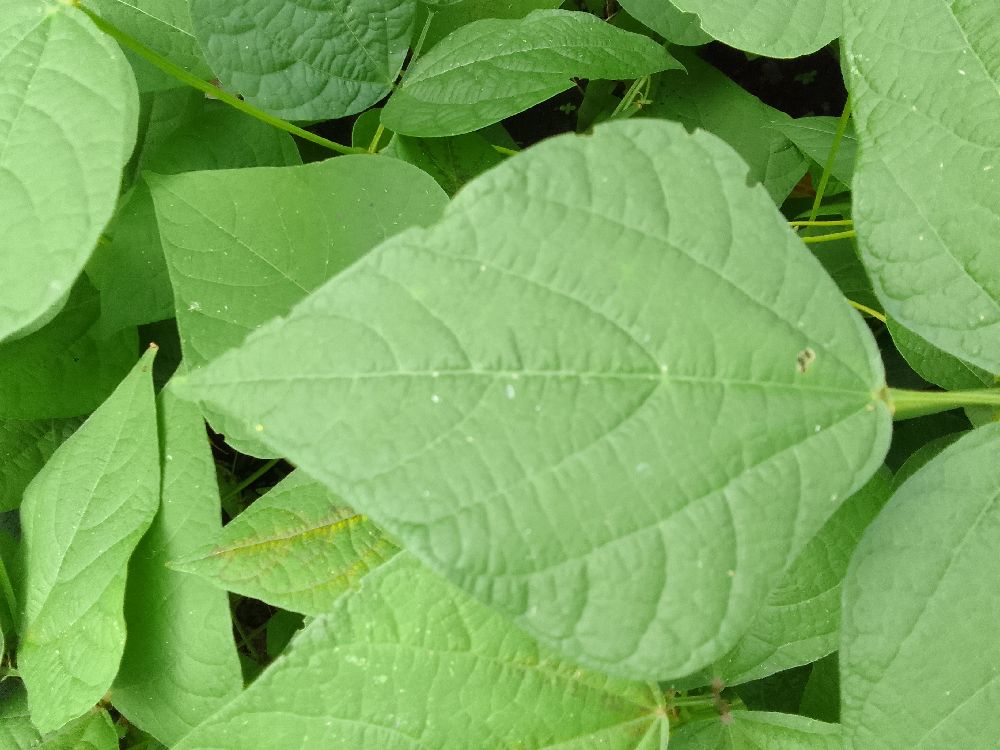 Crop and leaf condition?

common bean, healthy
